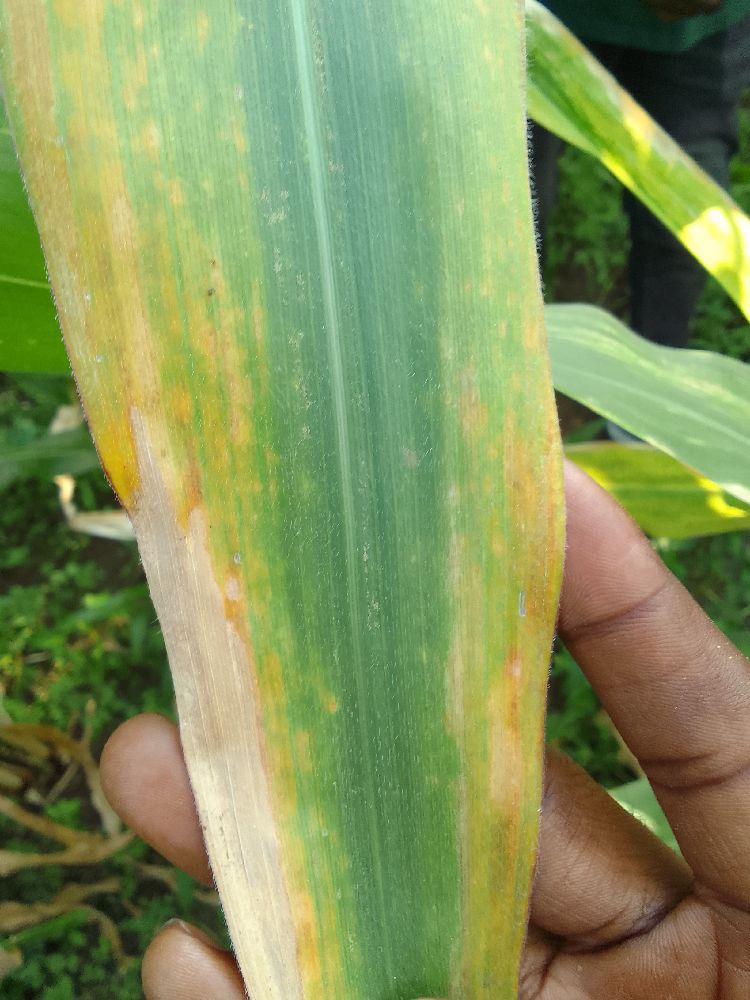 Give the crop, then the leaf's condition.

maize, maize lethal necrosis
